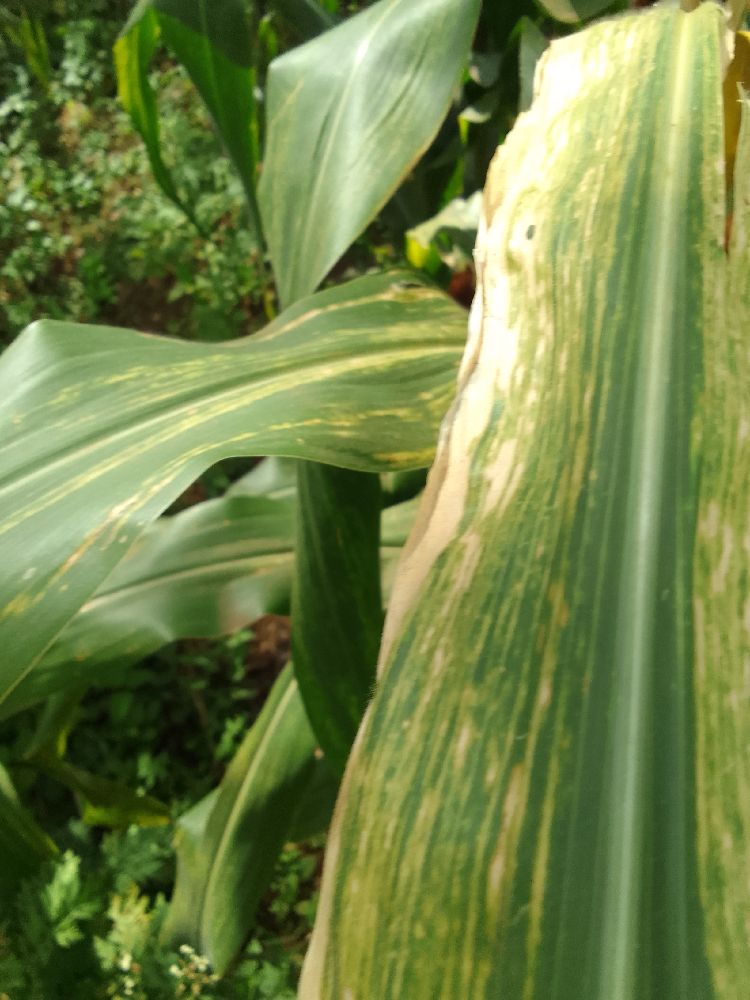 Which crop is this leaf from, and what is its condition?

maize, maize lethal necrosis
